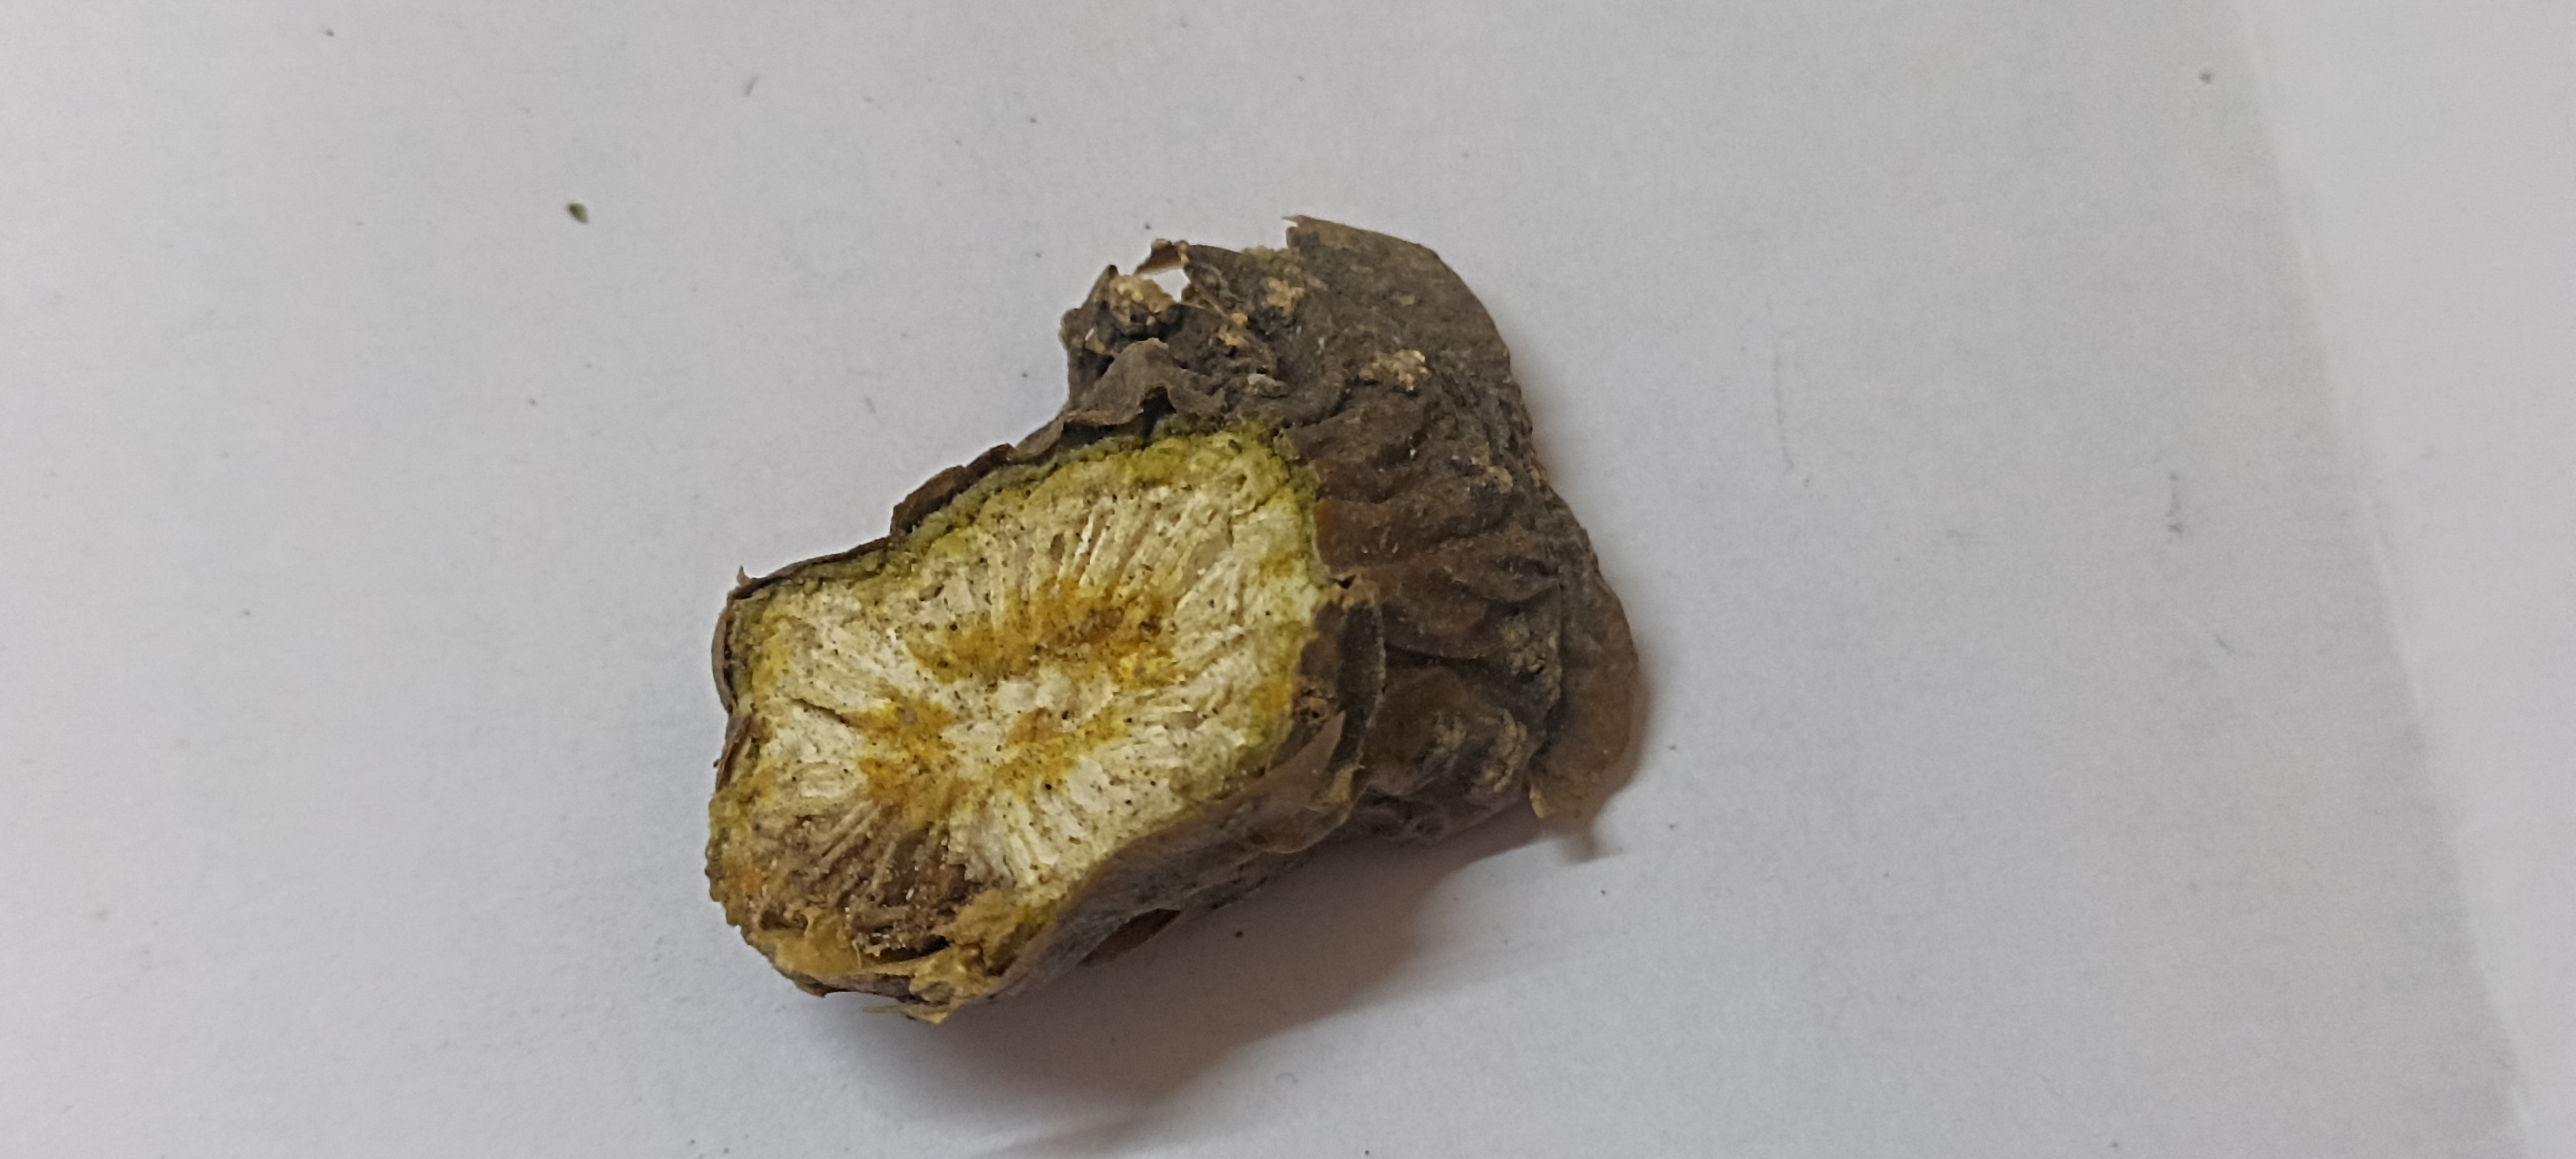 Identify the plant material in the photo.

gulvel
